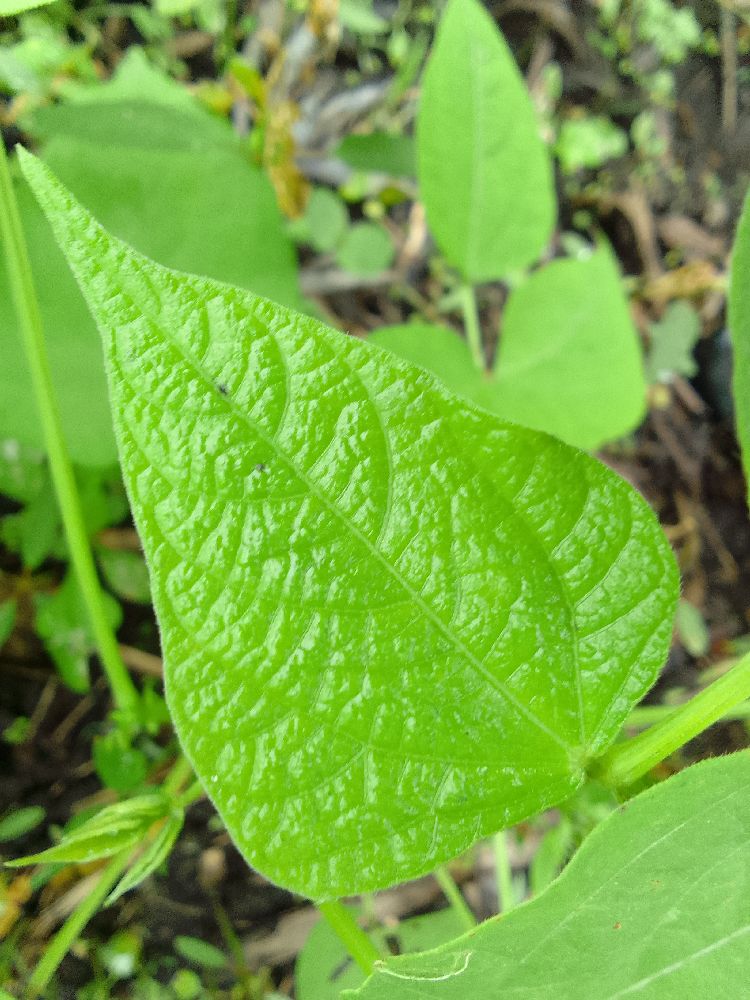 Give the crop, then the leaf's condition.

common bean, healthy
